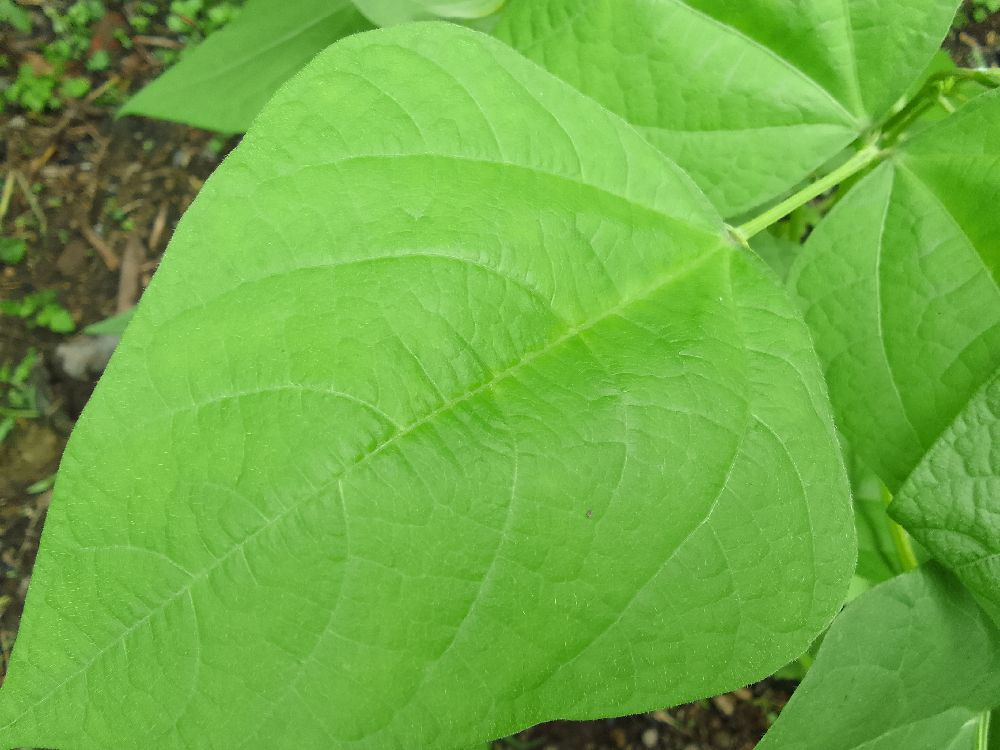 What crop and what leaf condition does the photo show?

common bean, healthy
